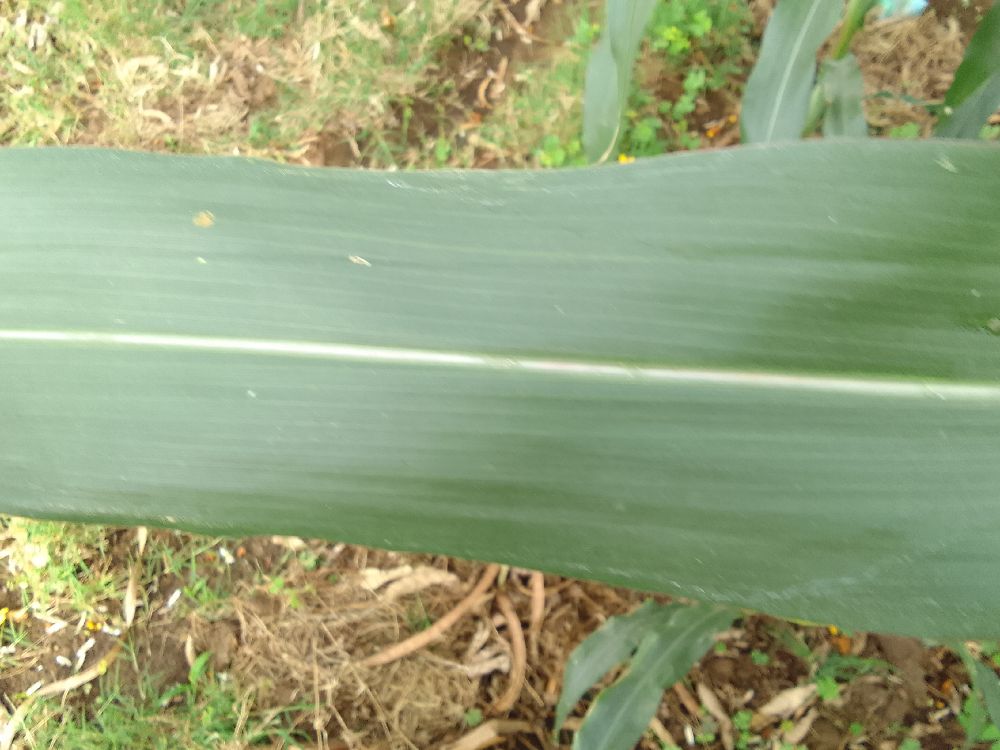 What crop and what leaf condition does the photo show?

maize, healthy
